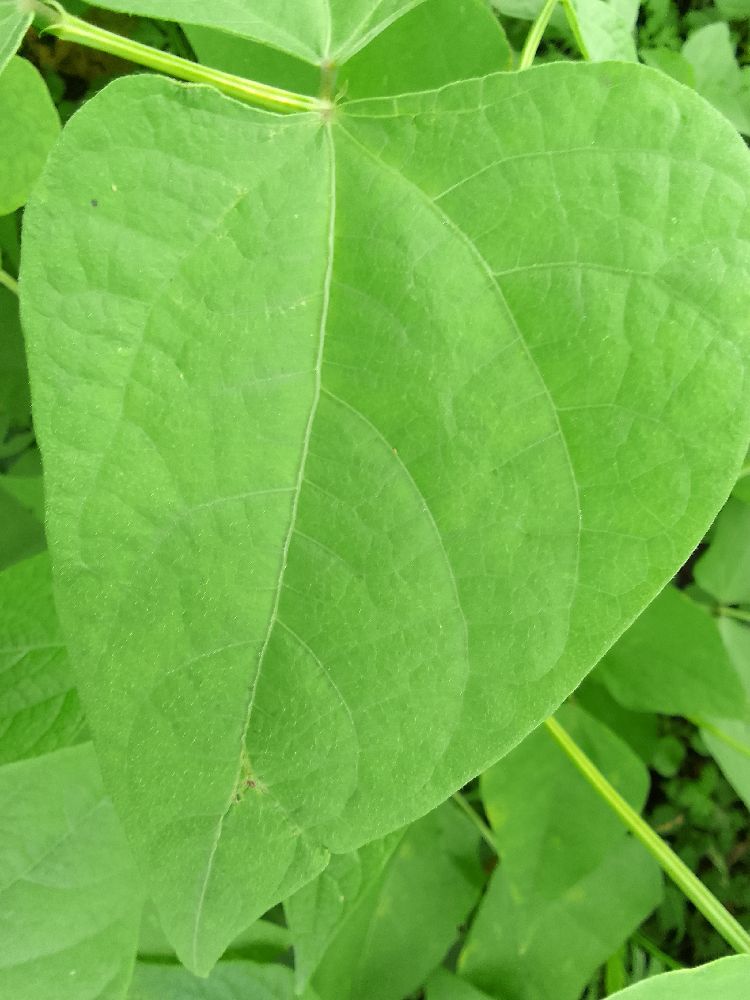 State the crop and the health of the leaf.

common bean, healthy
